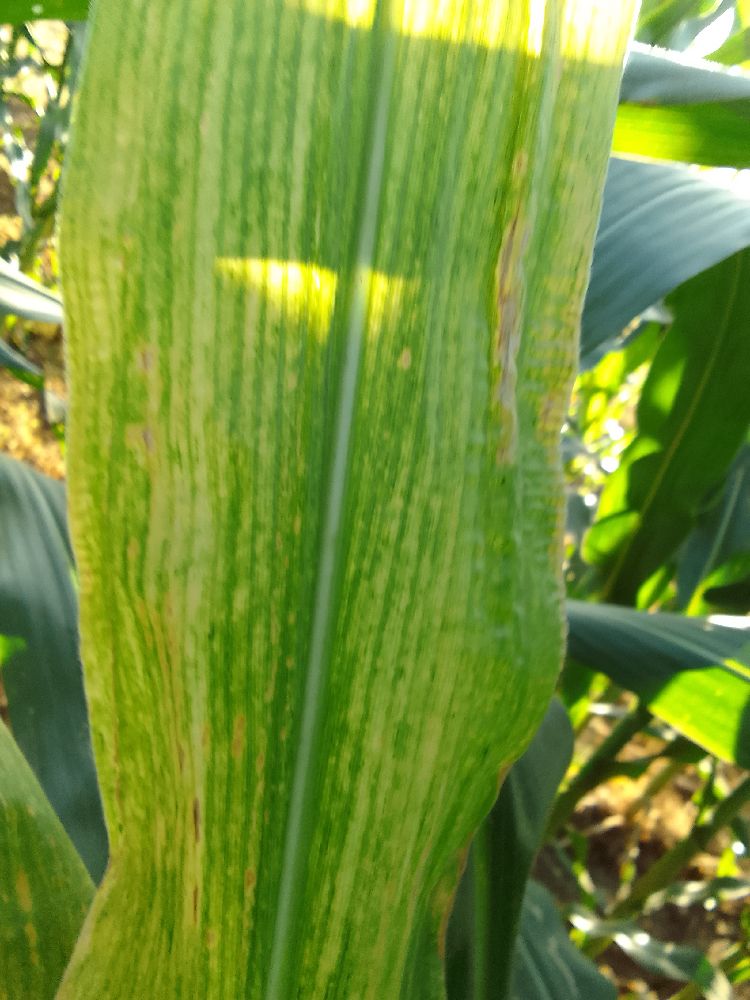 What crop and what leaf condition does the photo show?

maize, maize lethal necrosis
